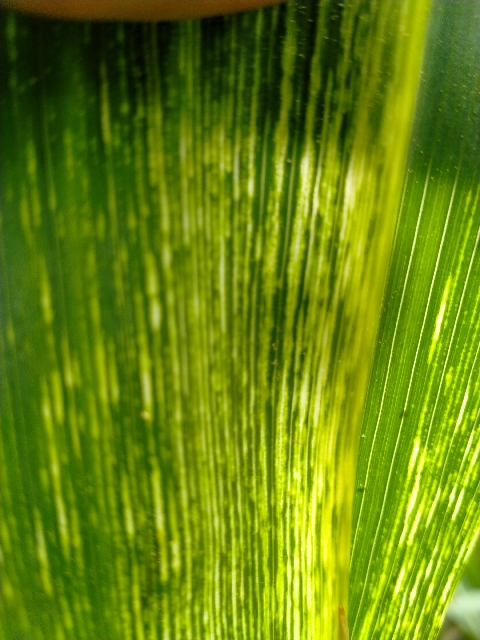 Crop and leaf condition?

maize, maize streak virus
